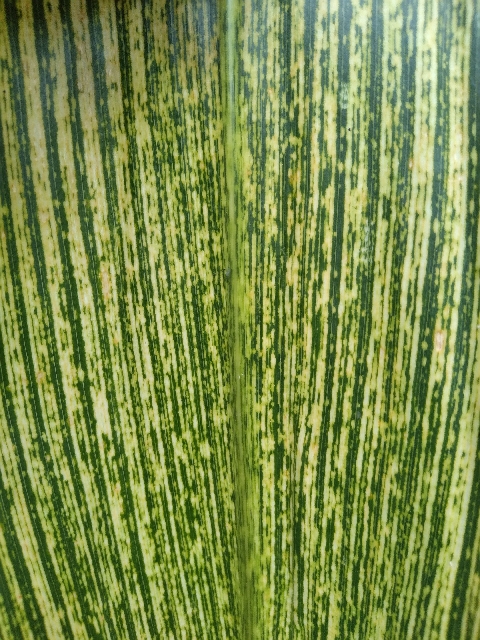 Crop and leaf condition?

maize, maize streak virus
